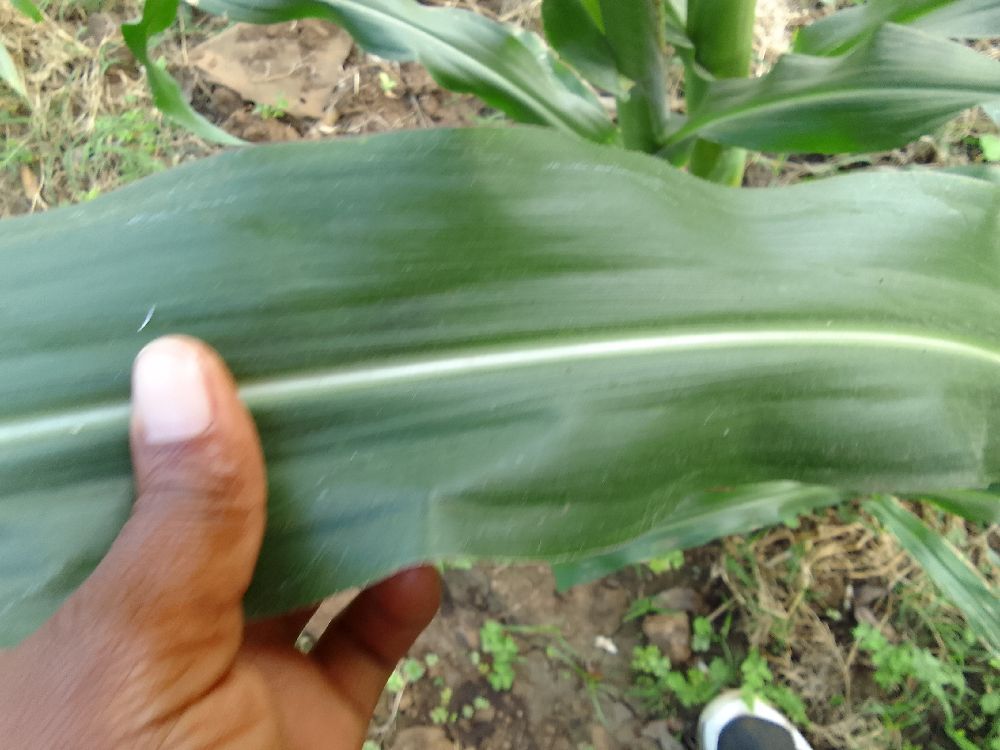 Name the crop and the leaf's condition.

maize, healthy
